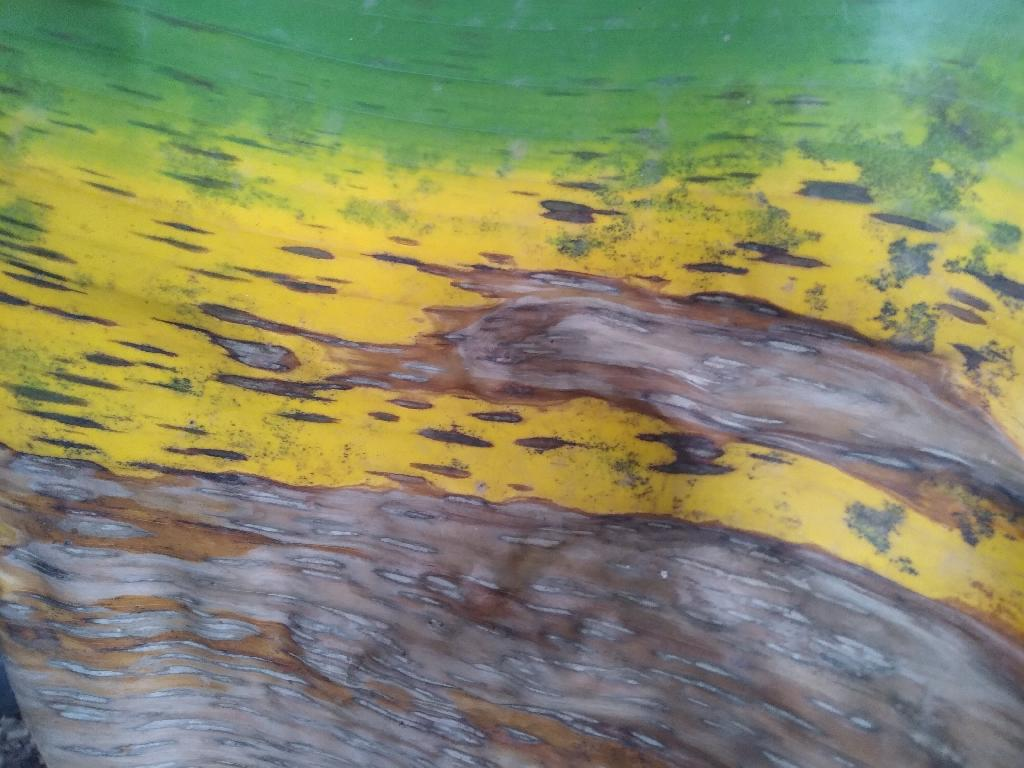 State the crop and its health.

banana, black sigatoka
